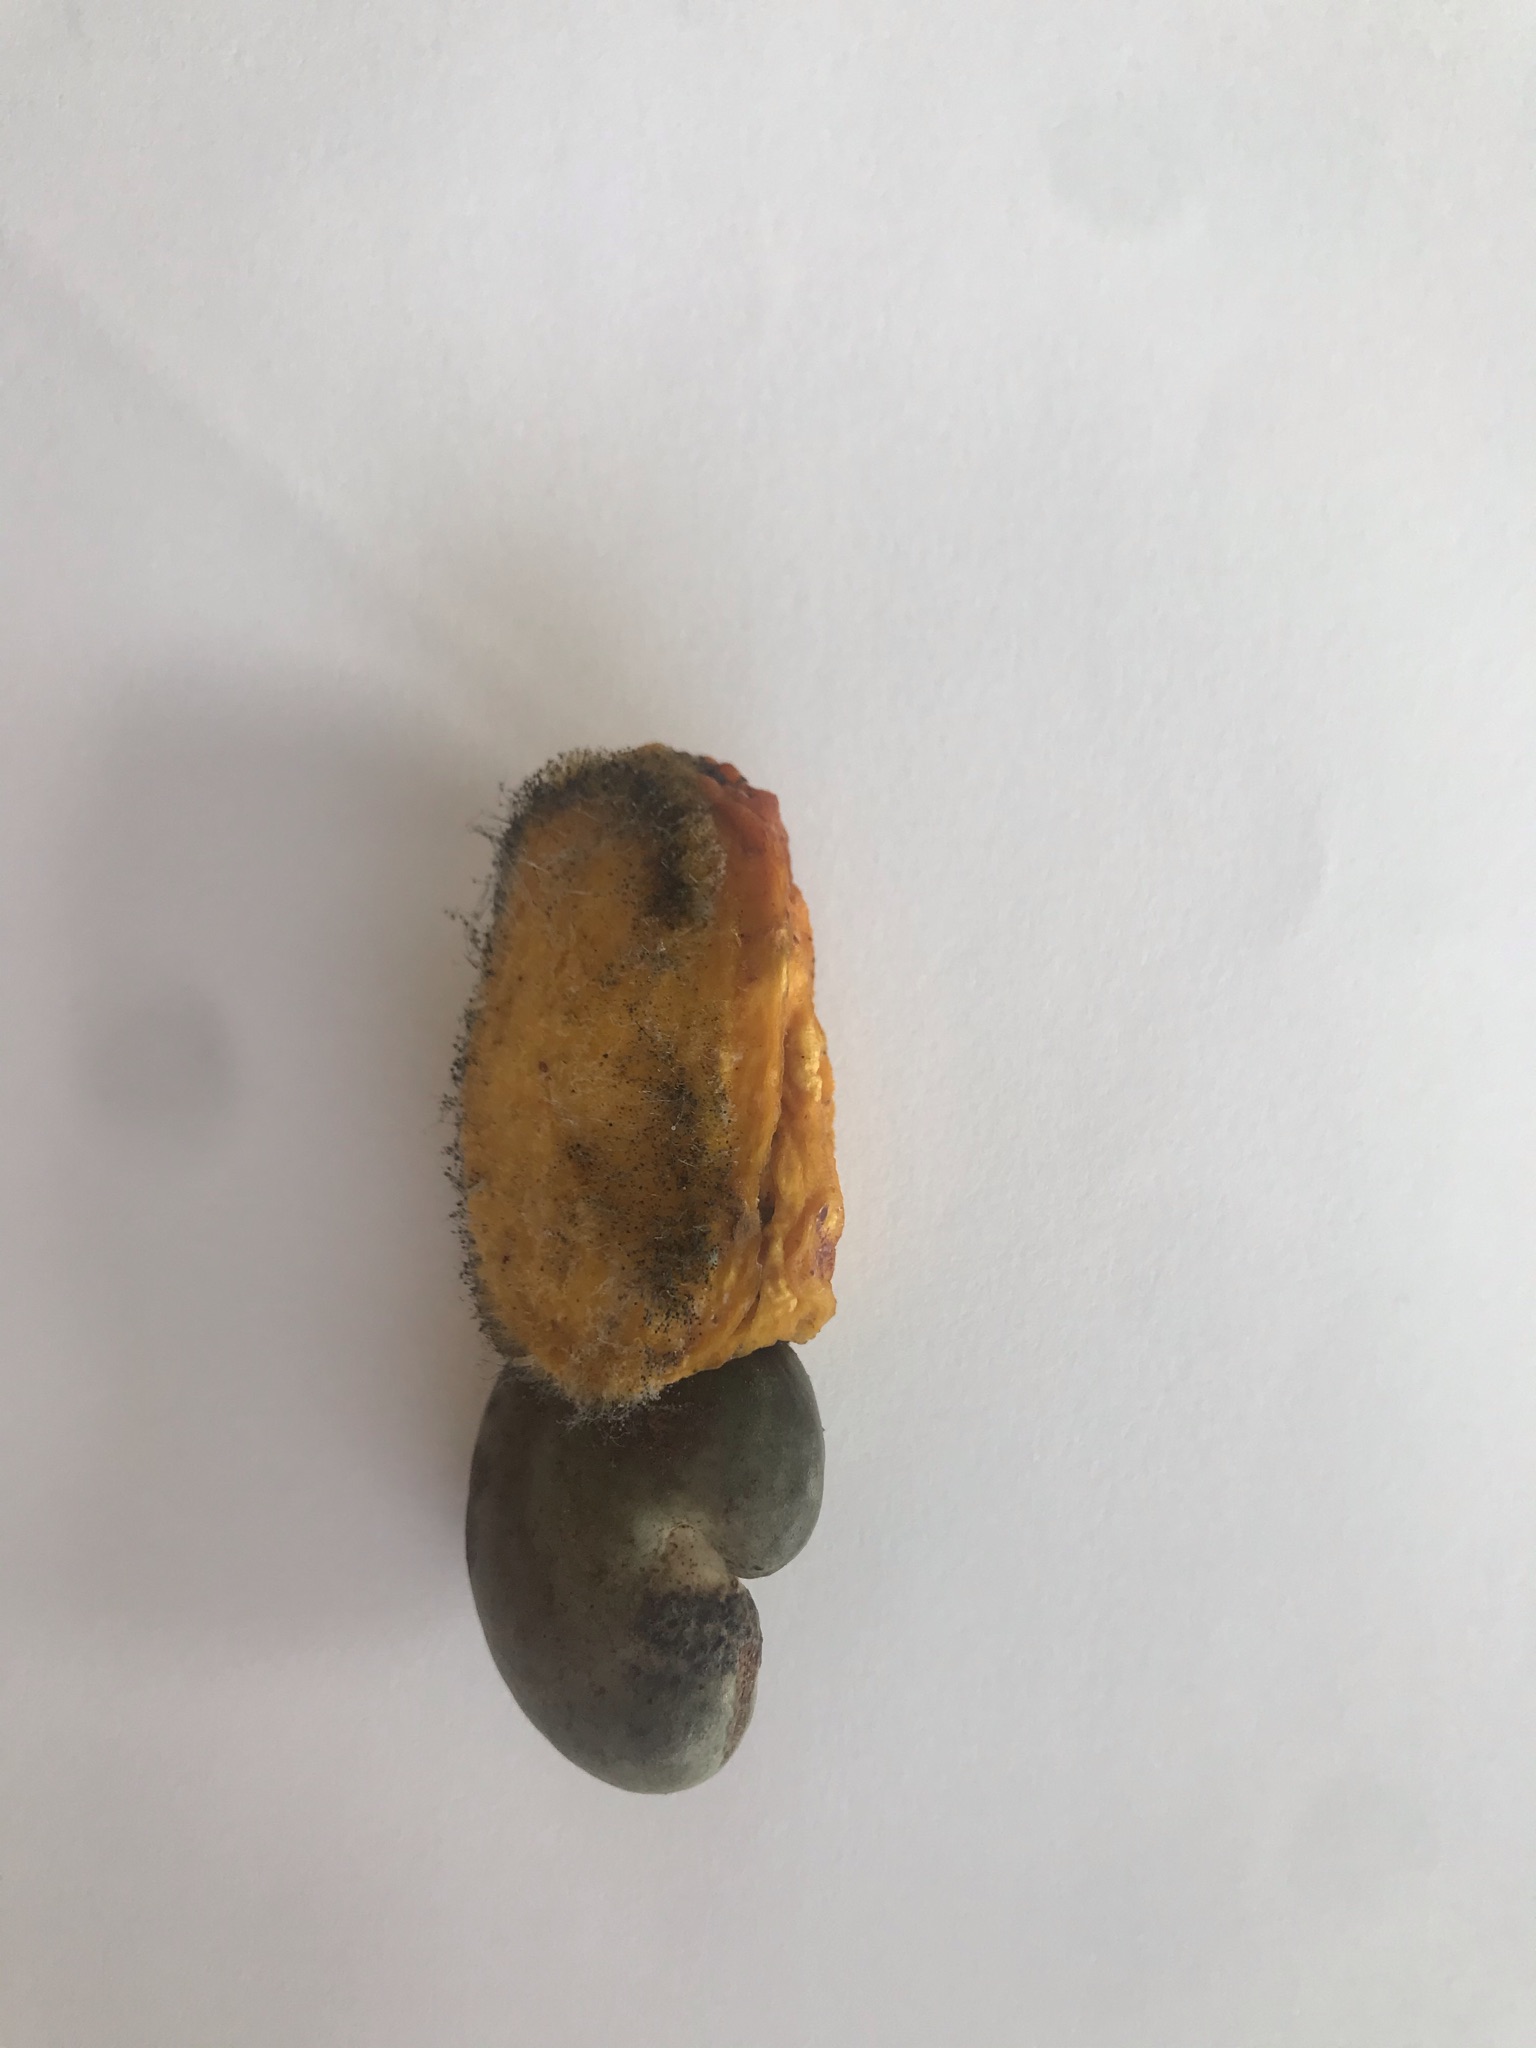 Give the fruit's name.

caju amarelo
